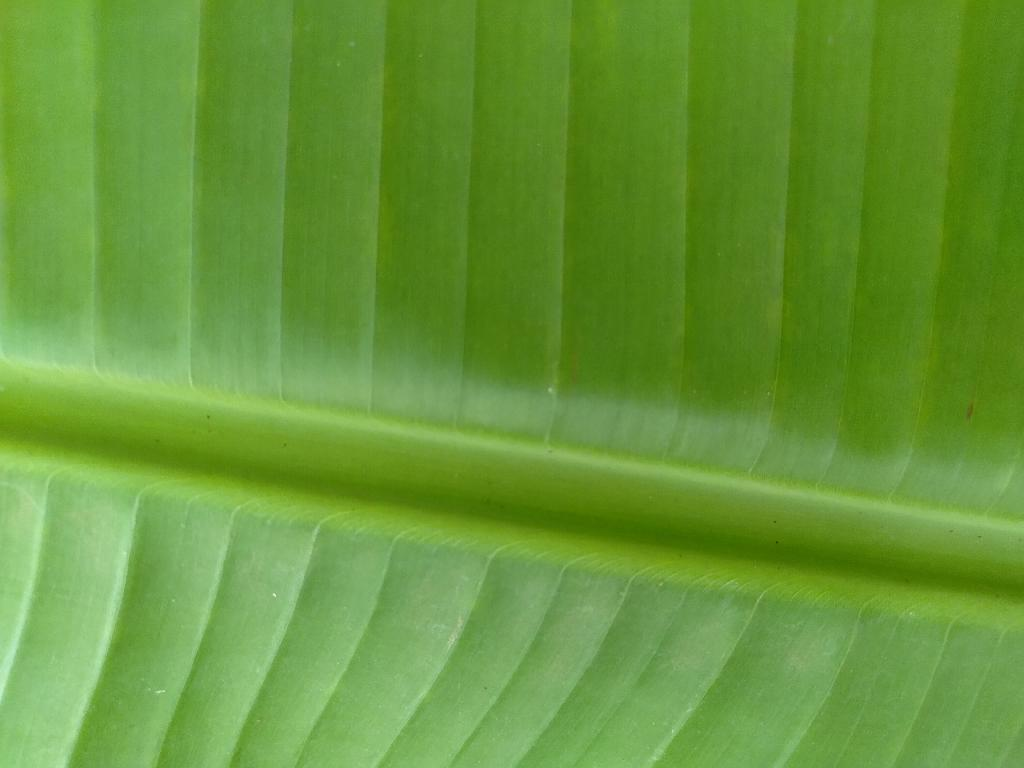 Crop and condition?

banana, healthy
